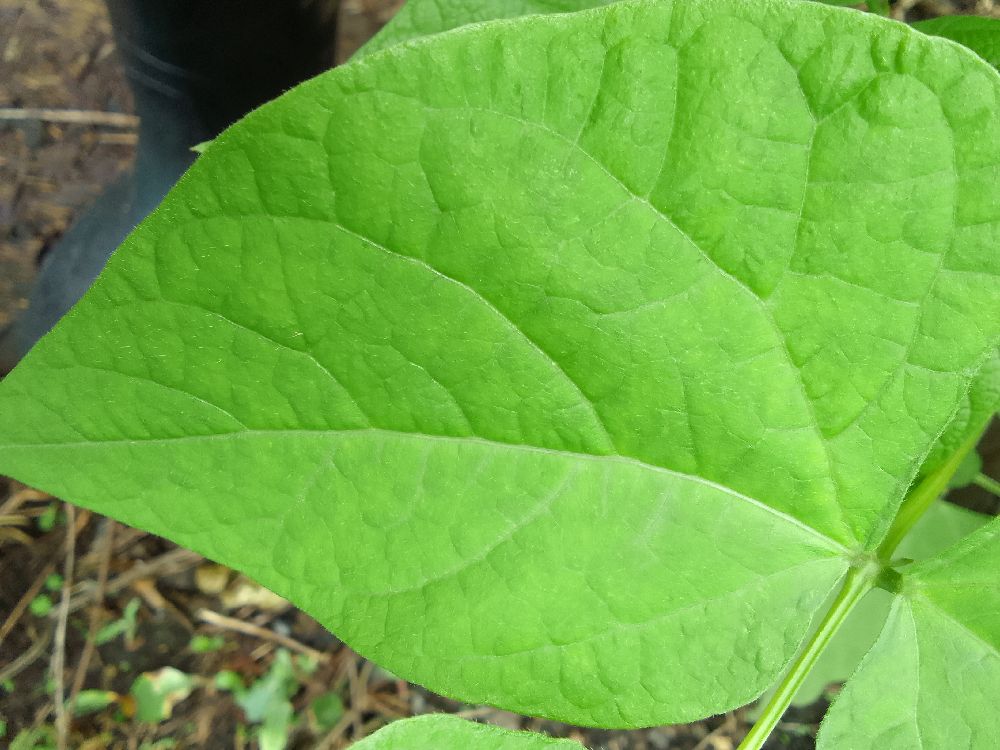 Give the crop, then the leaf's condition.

common bean, healthy
